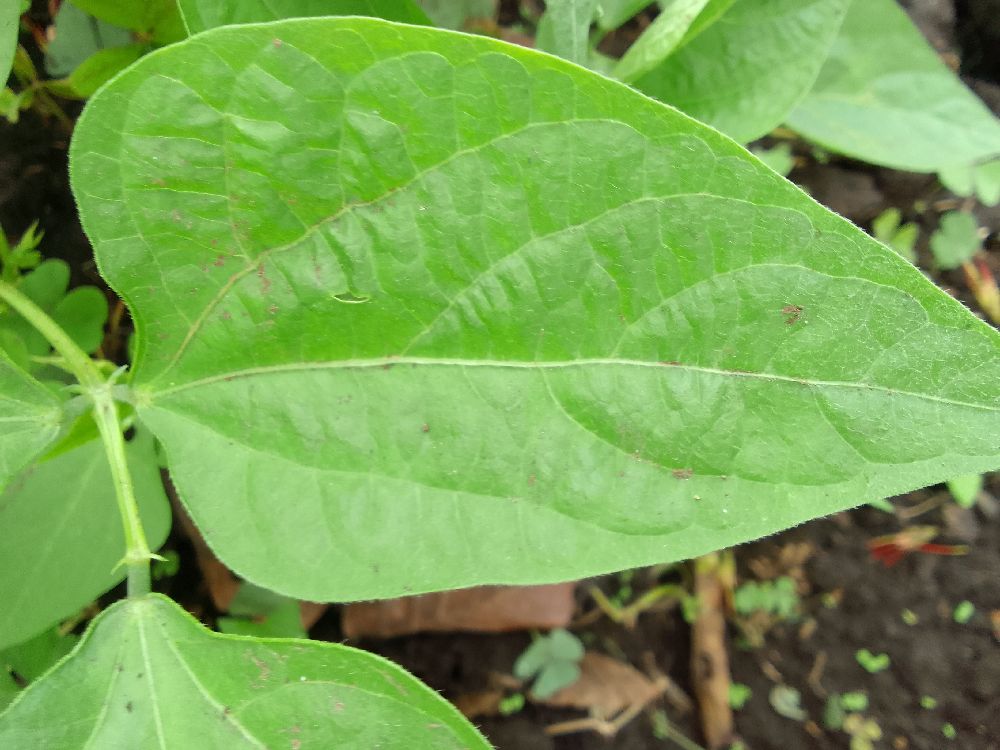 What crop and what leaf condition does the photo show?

common bean, healthy
